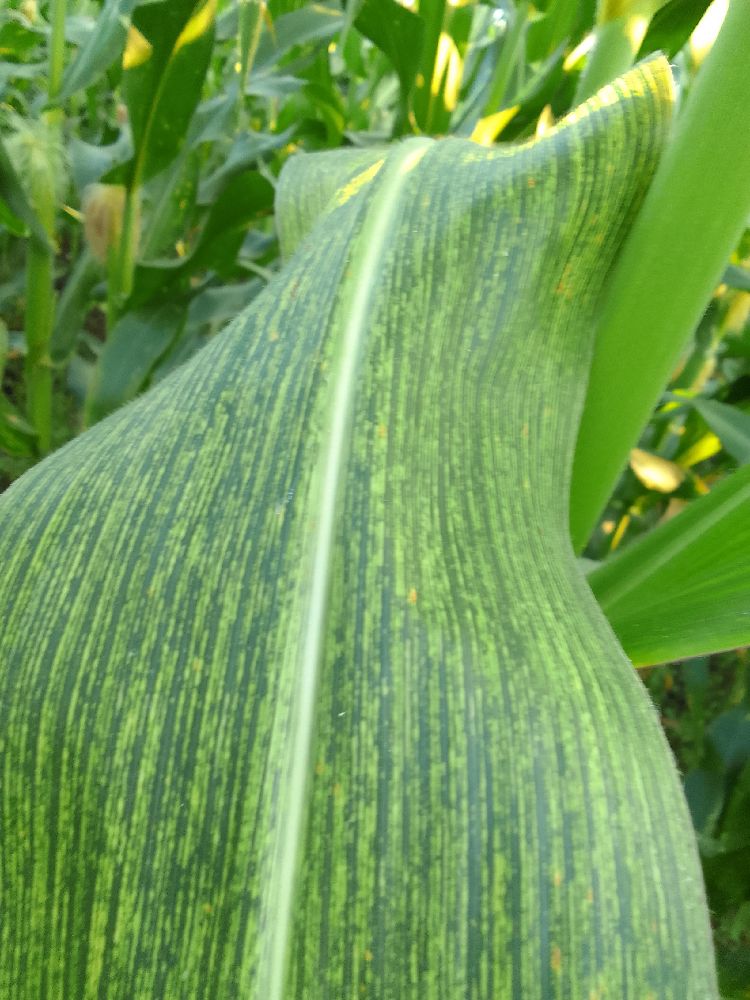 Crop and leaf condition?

maize, maize streak virus
